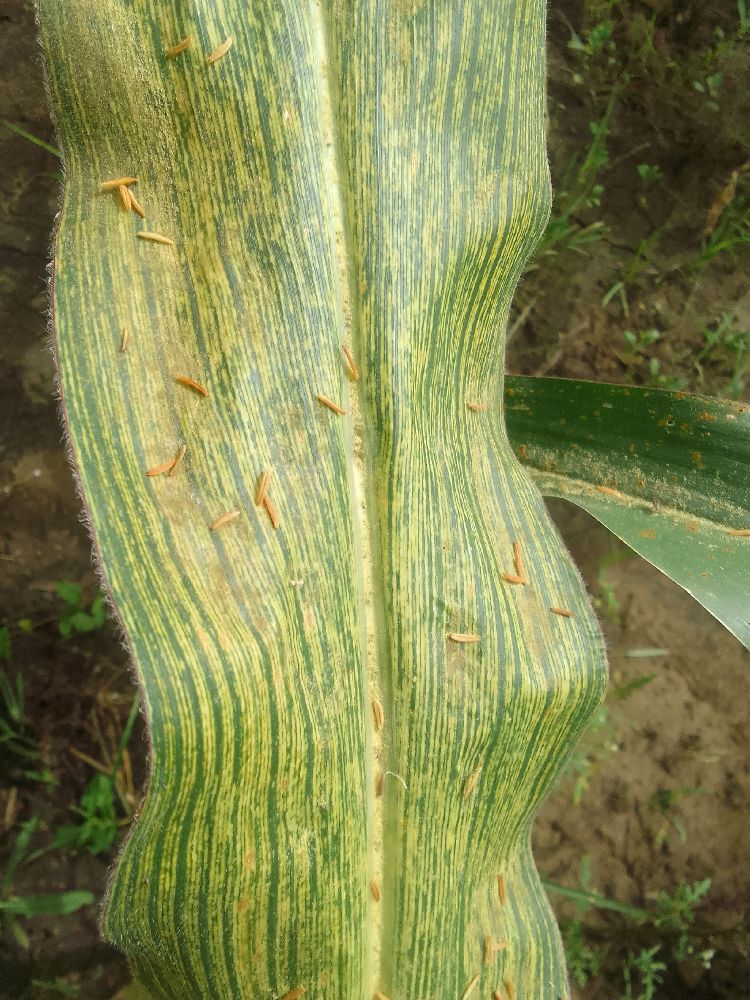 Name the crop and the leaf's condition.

maize, maize streak virus
